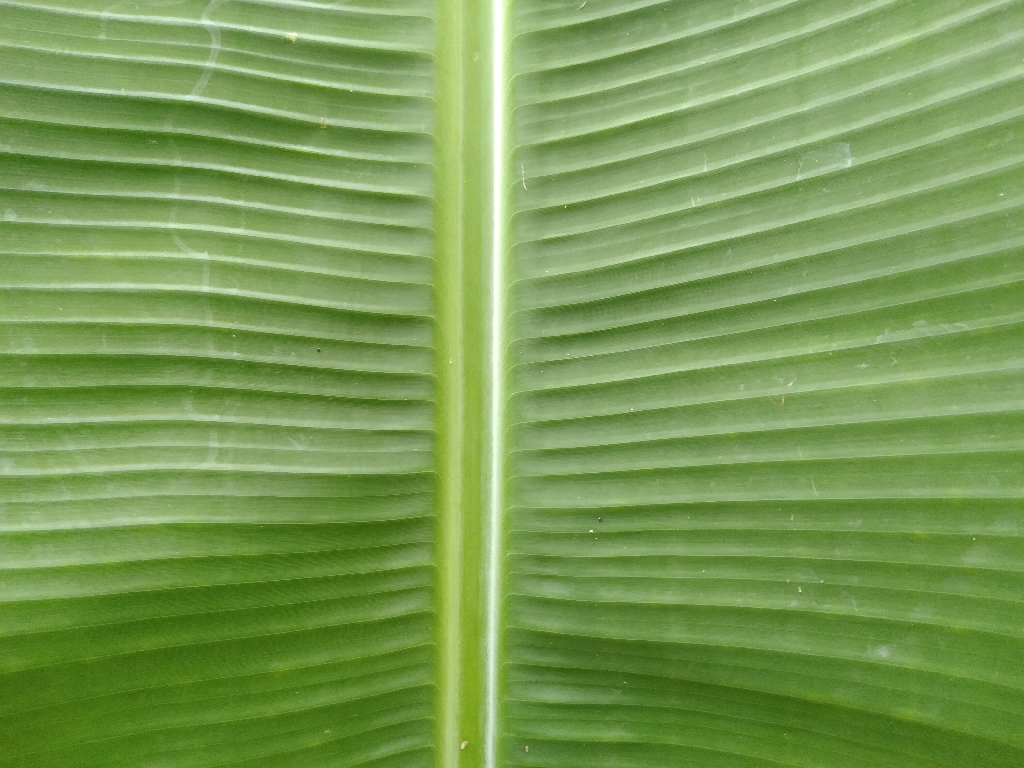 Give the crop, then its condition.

banana, healthy
